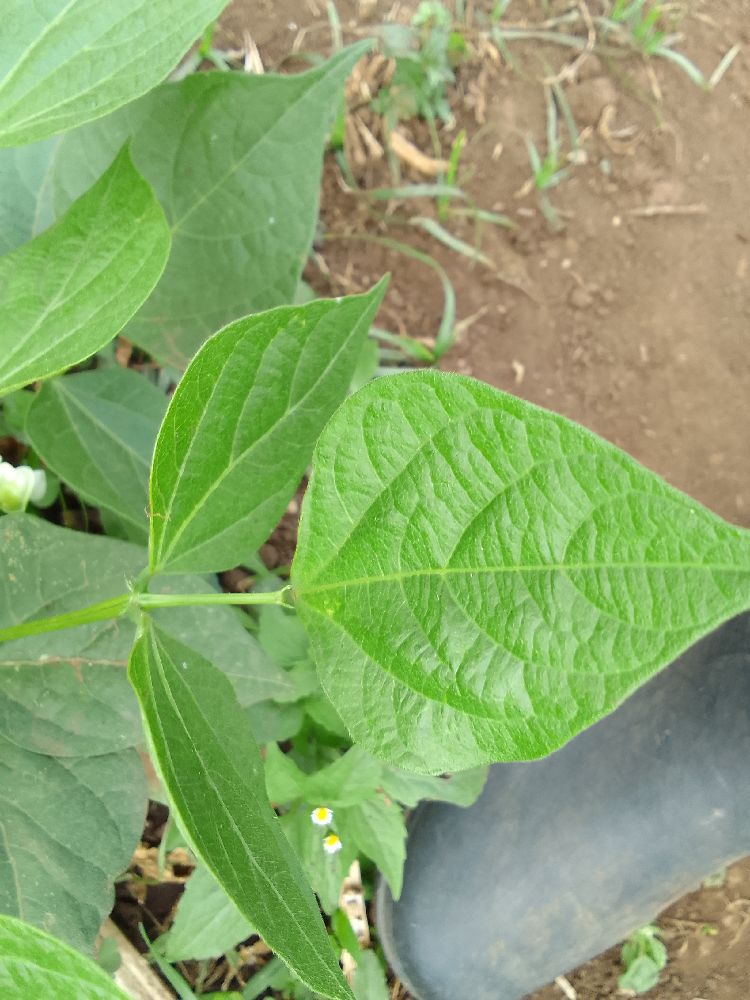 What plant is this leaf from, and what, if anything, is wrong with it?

common bean, healthy
